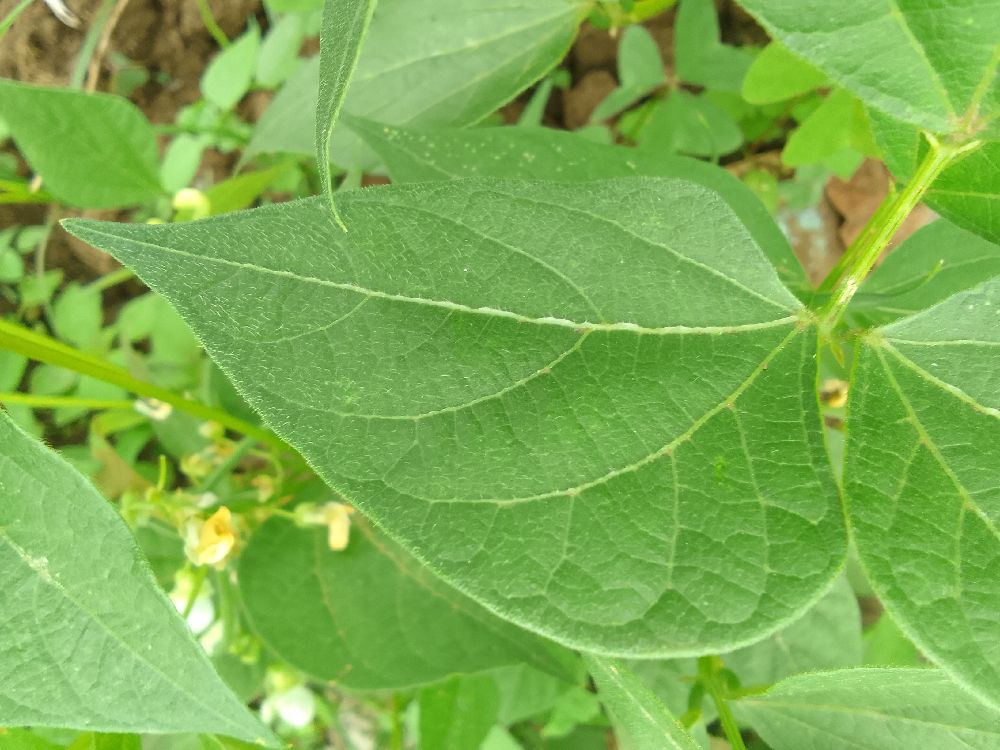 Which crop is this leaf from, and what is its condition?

common bean, healthy
